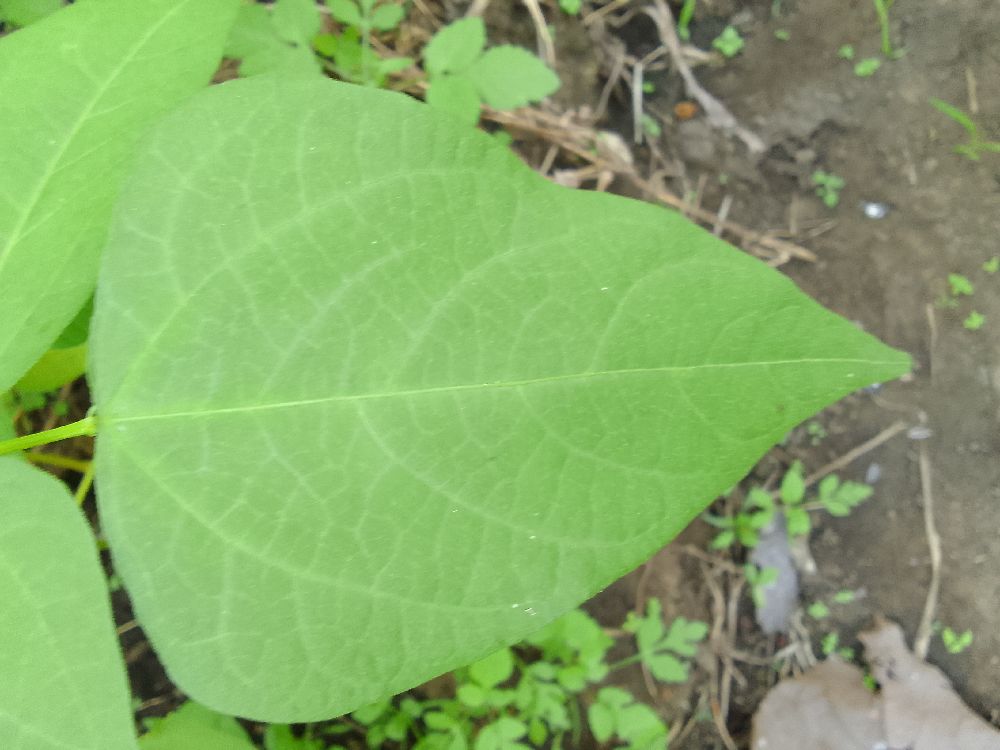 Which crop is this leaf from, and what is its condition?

common bean, healthy
